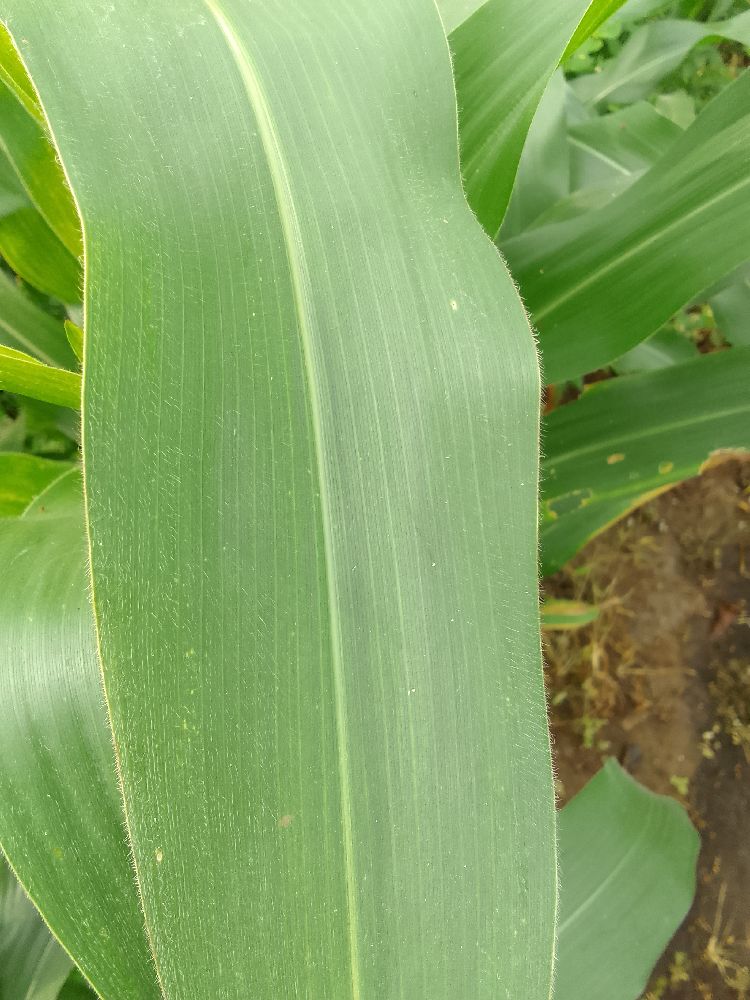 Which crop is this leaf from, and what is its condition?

maize, healthy
